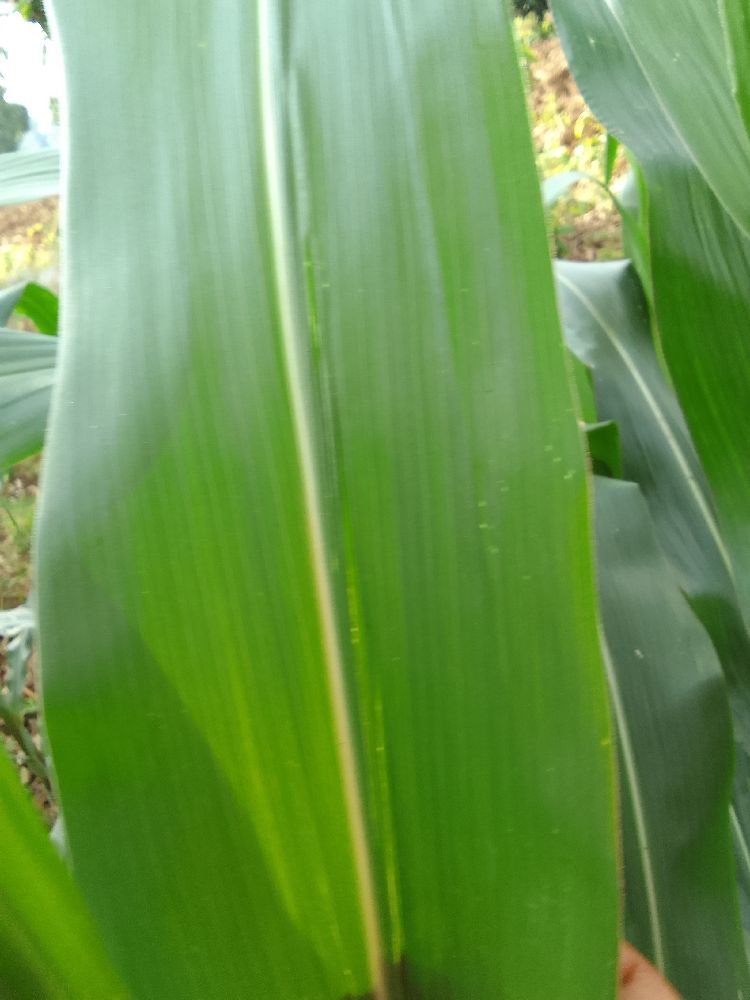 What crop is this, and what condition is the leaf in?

maize, healthy
